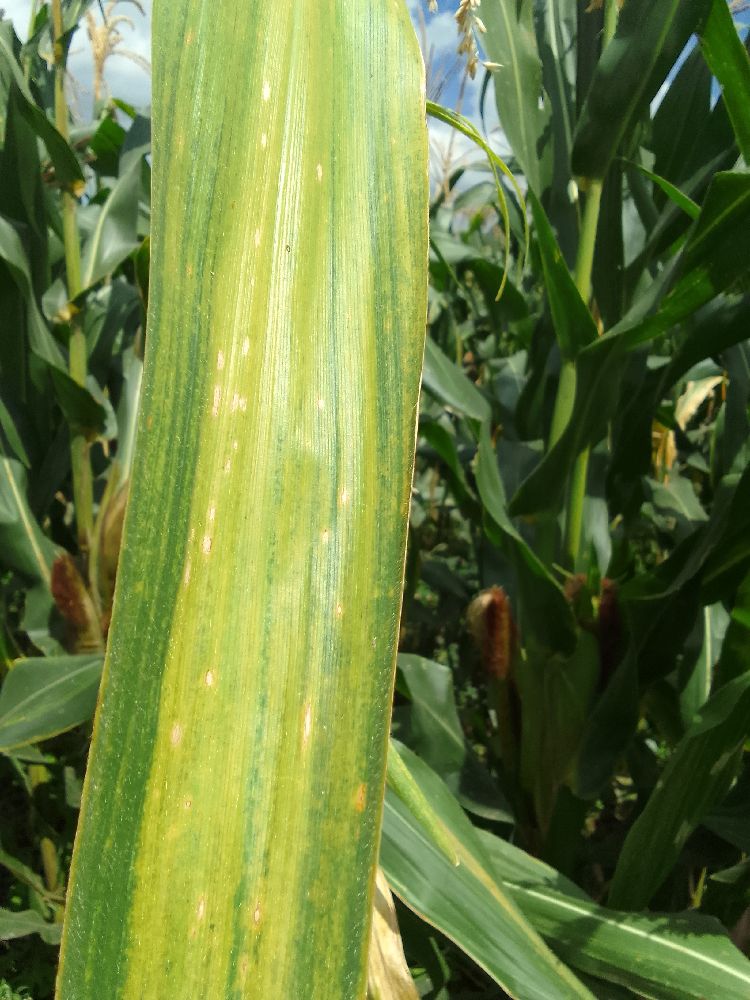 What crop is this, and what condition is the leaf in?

maize, maize lethal necrosis
